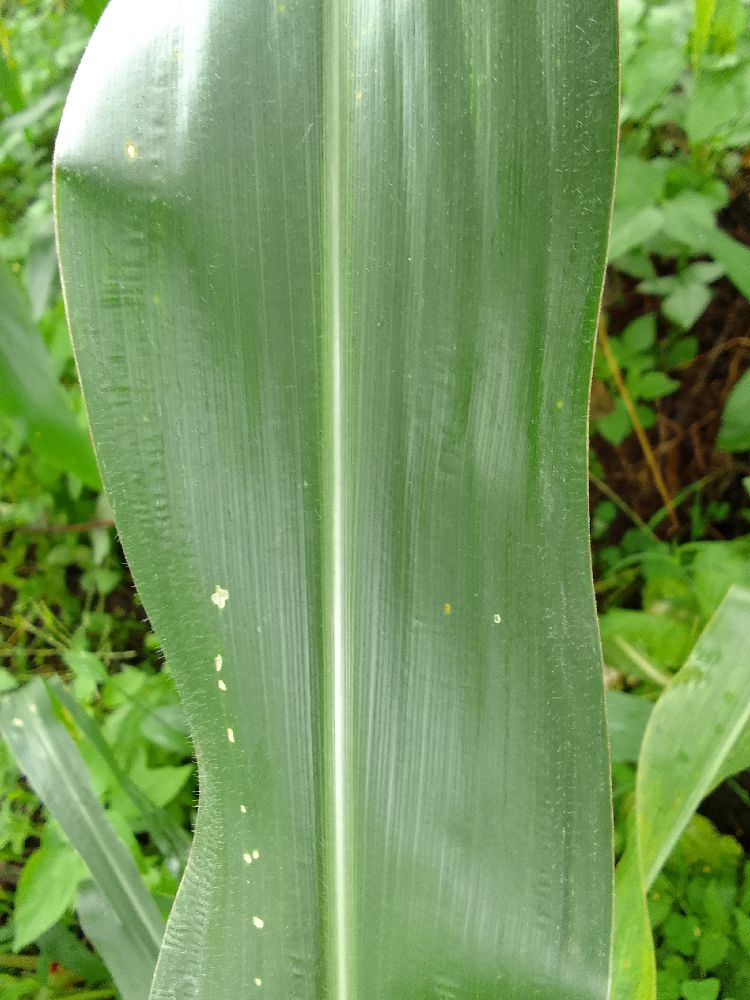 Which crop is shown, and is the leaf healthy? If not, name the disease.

maize, healthy
